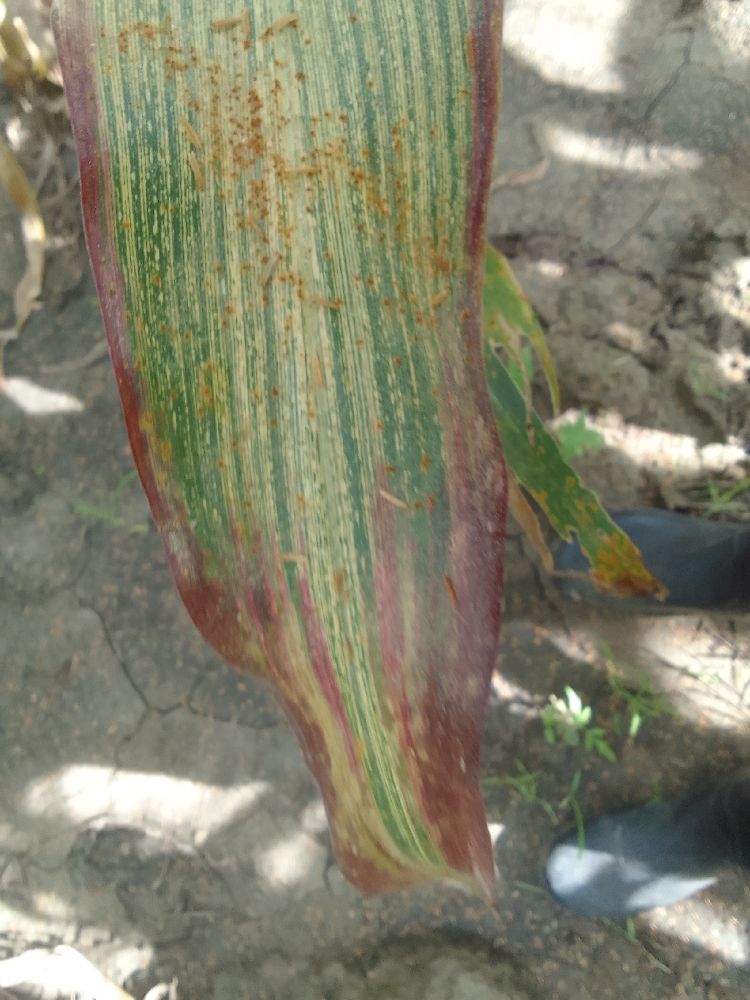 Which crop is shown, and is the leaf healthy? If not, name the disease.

maize, maize streak virus
